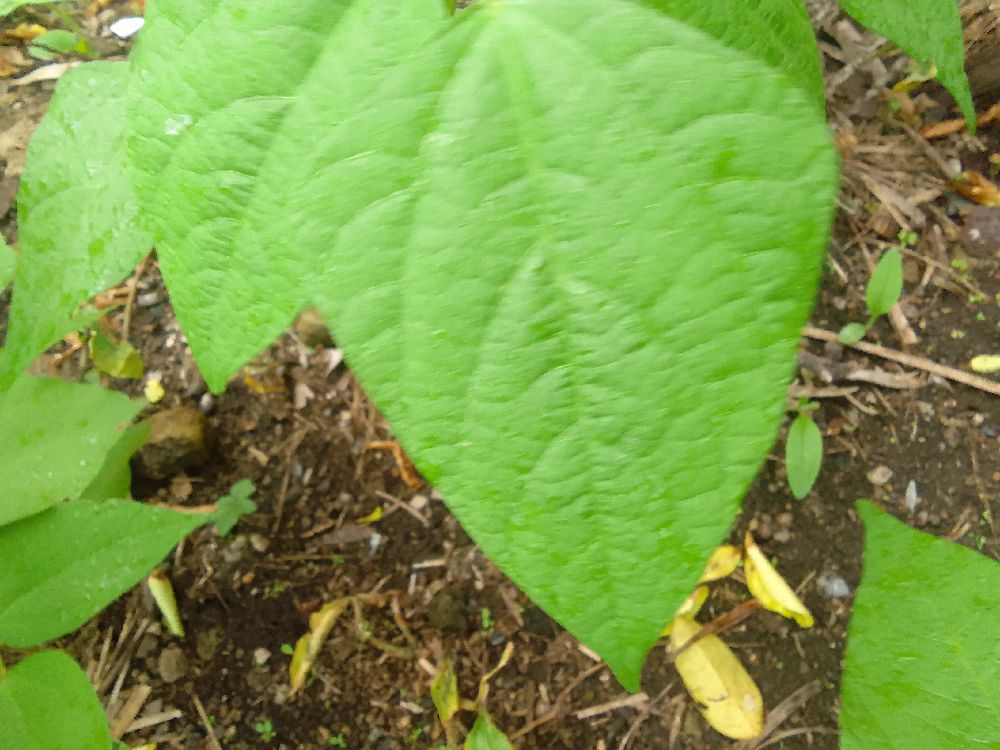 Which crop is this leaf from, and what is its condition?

common bean, healthy
